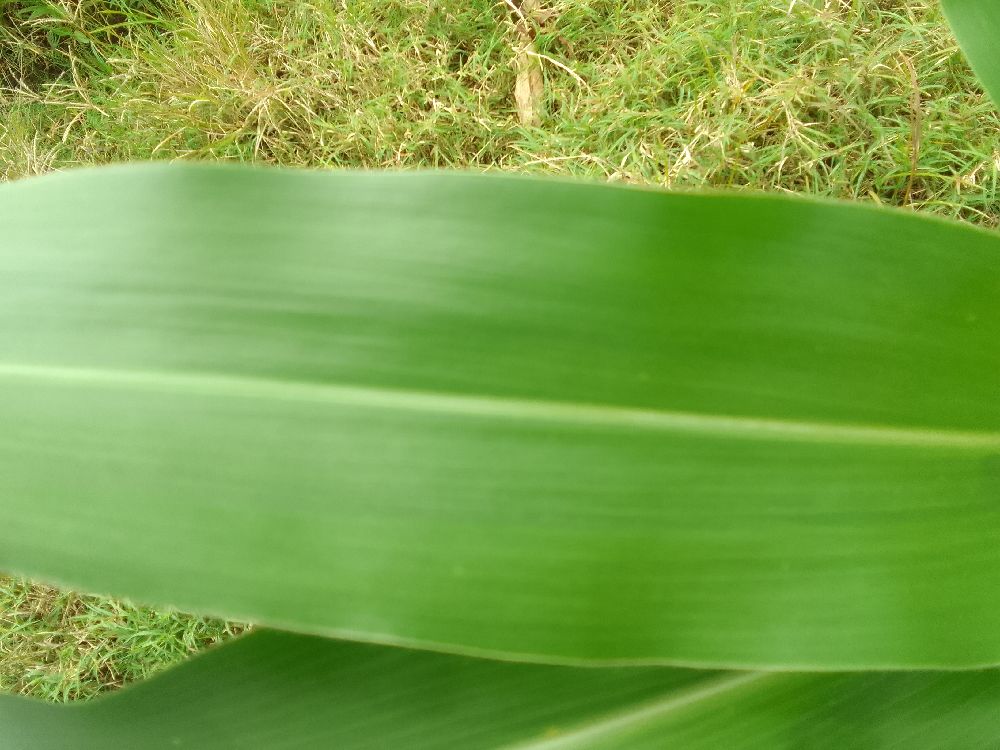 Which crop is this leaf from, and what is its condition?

maize, healthy
